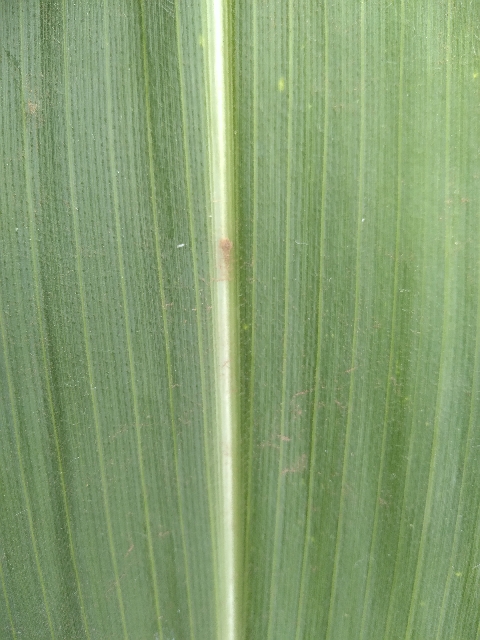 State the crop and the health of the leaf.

maize, healthy
